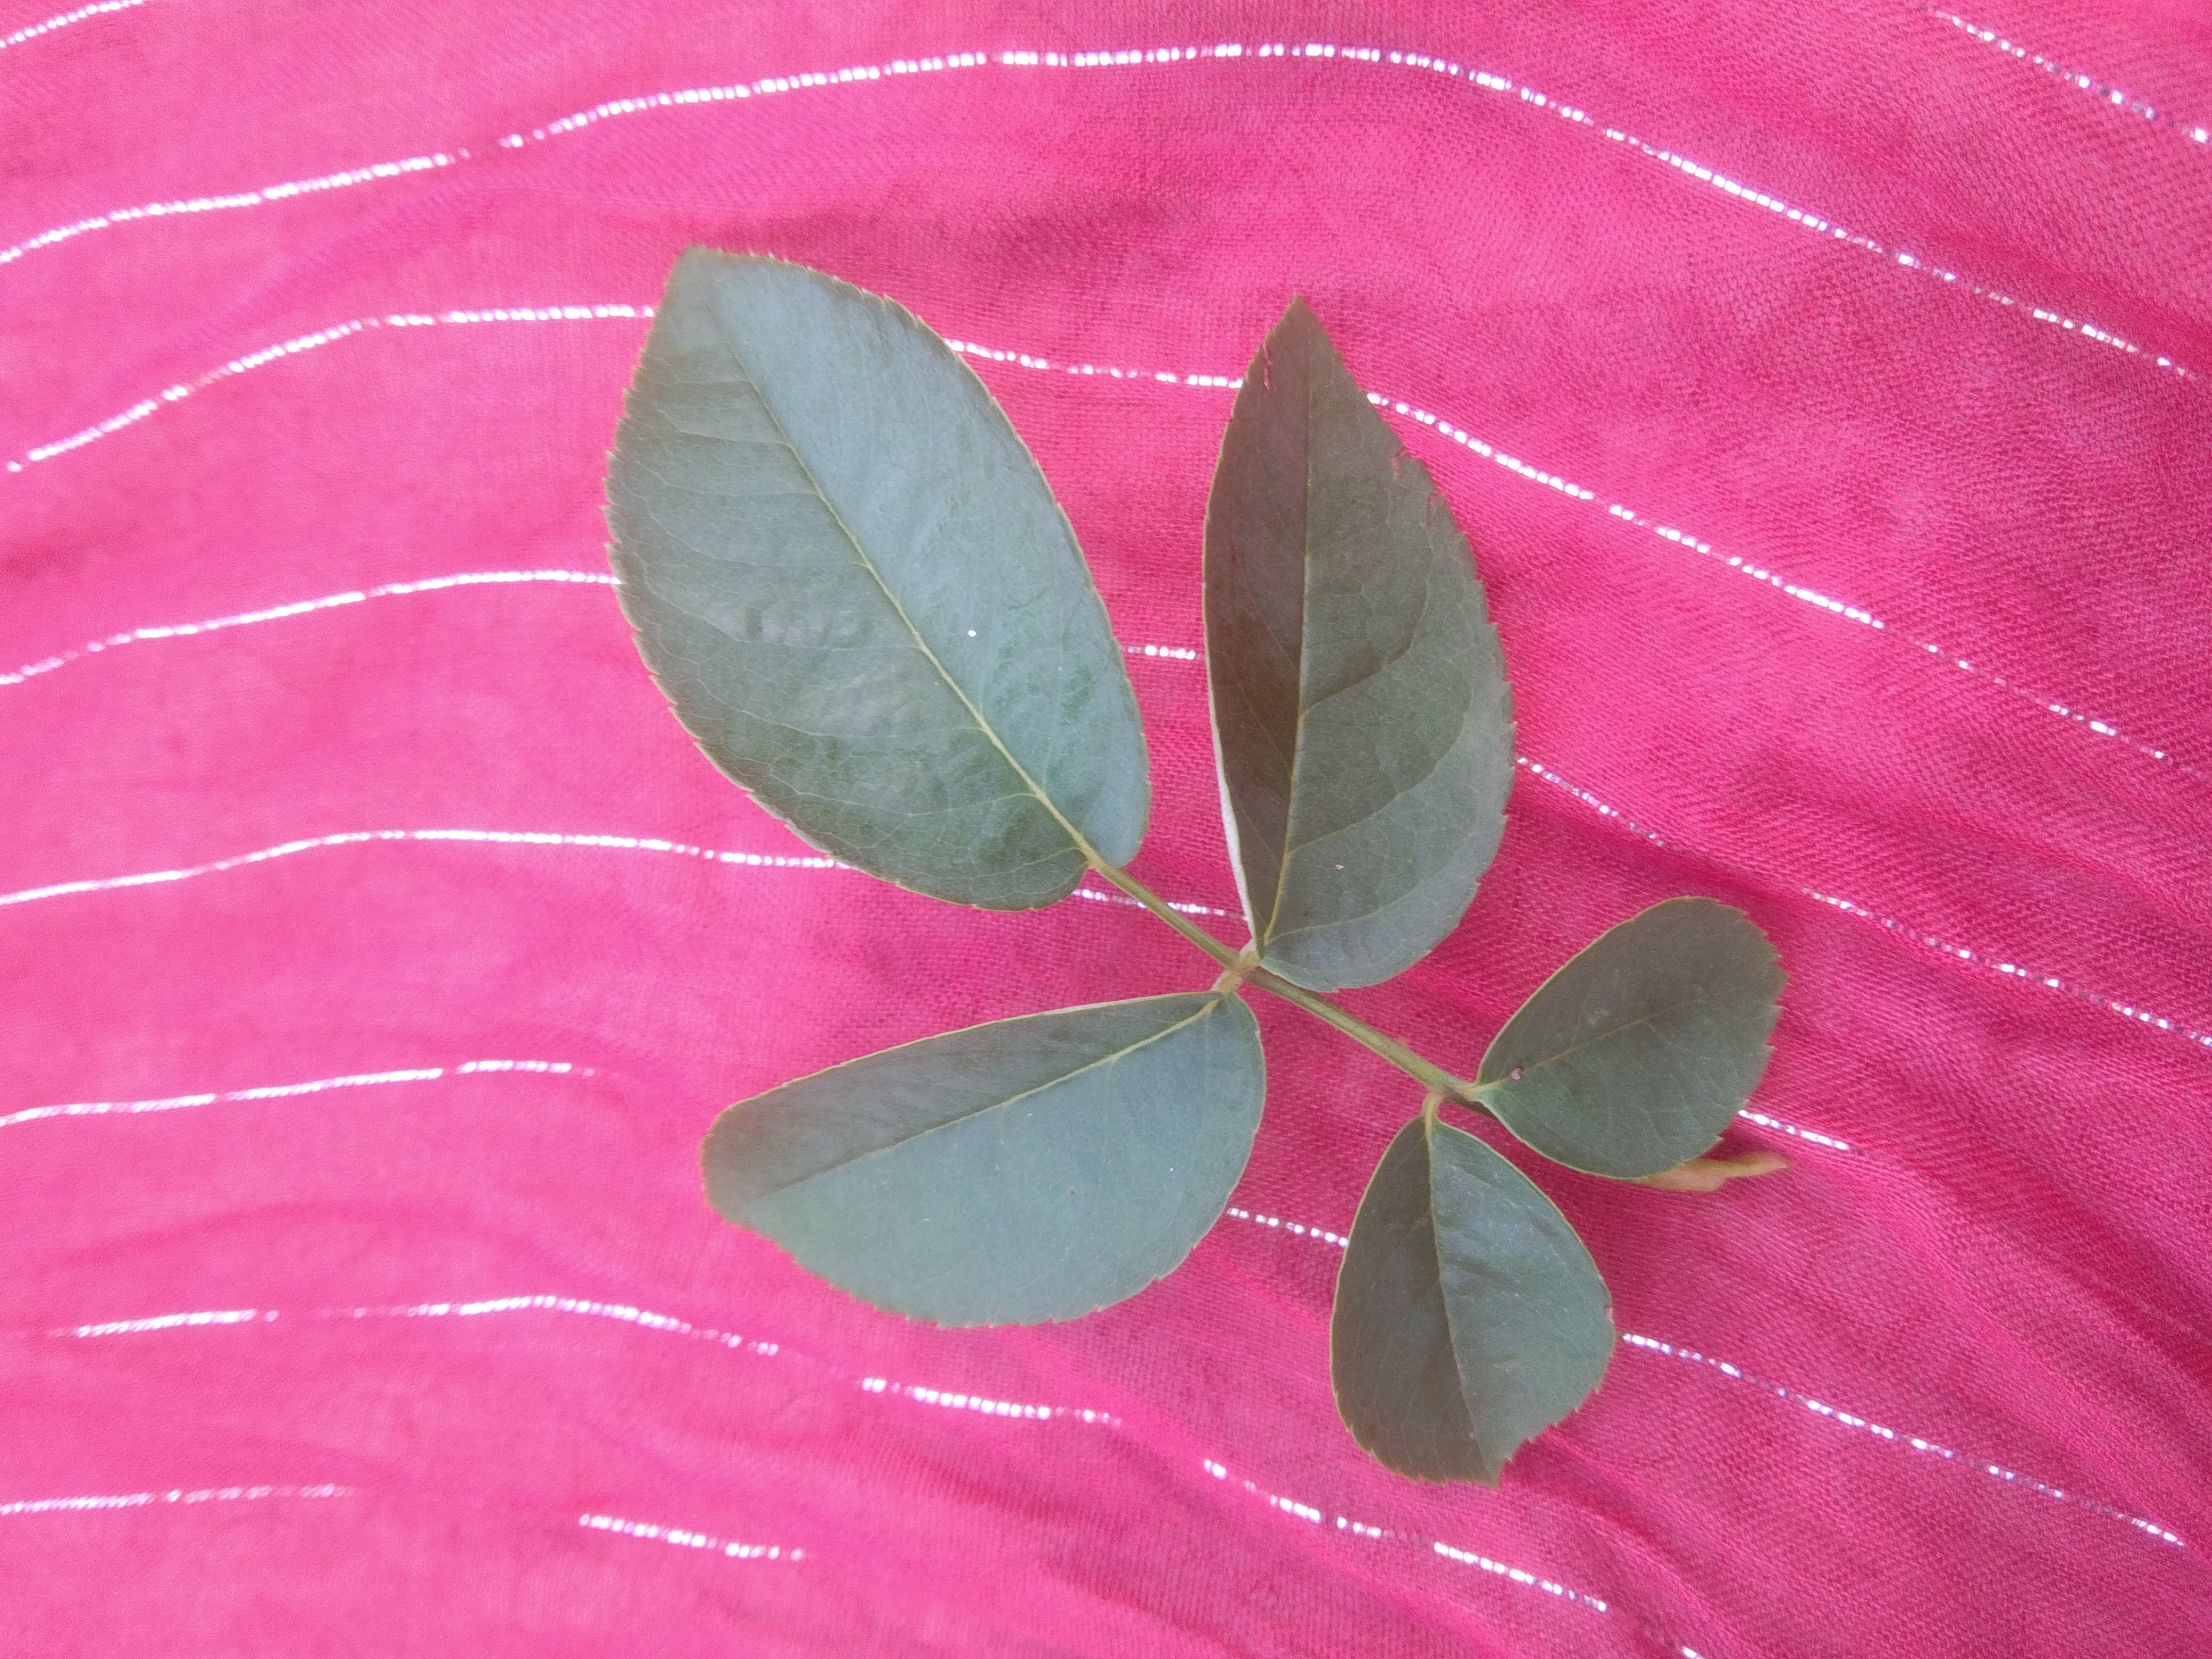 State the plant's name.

rose
